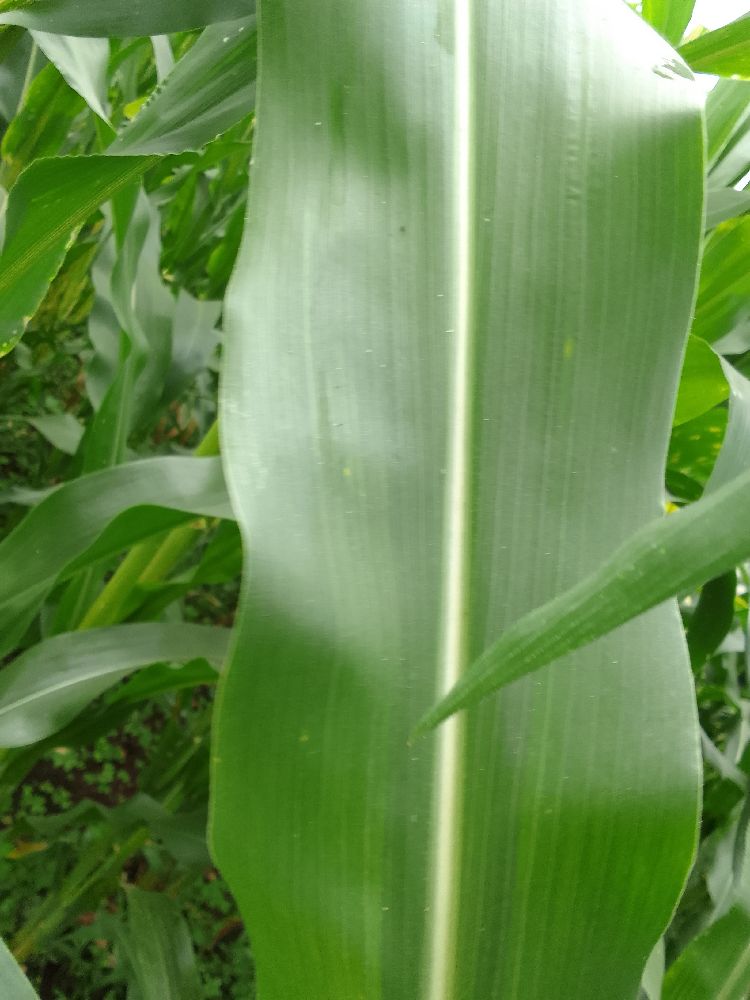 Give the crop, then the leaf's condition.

maize, healthy
